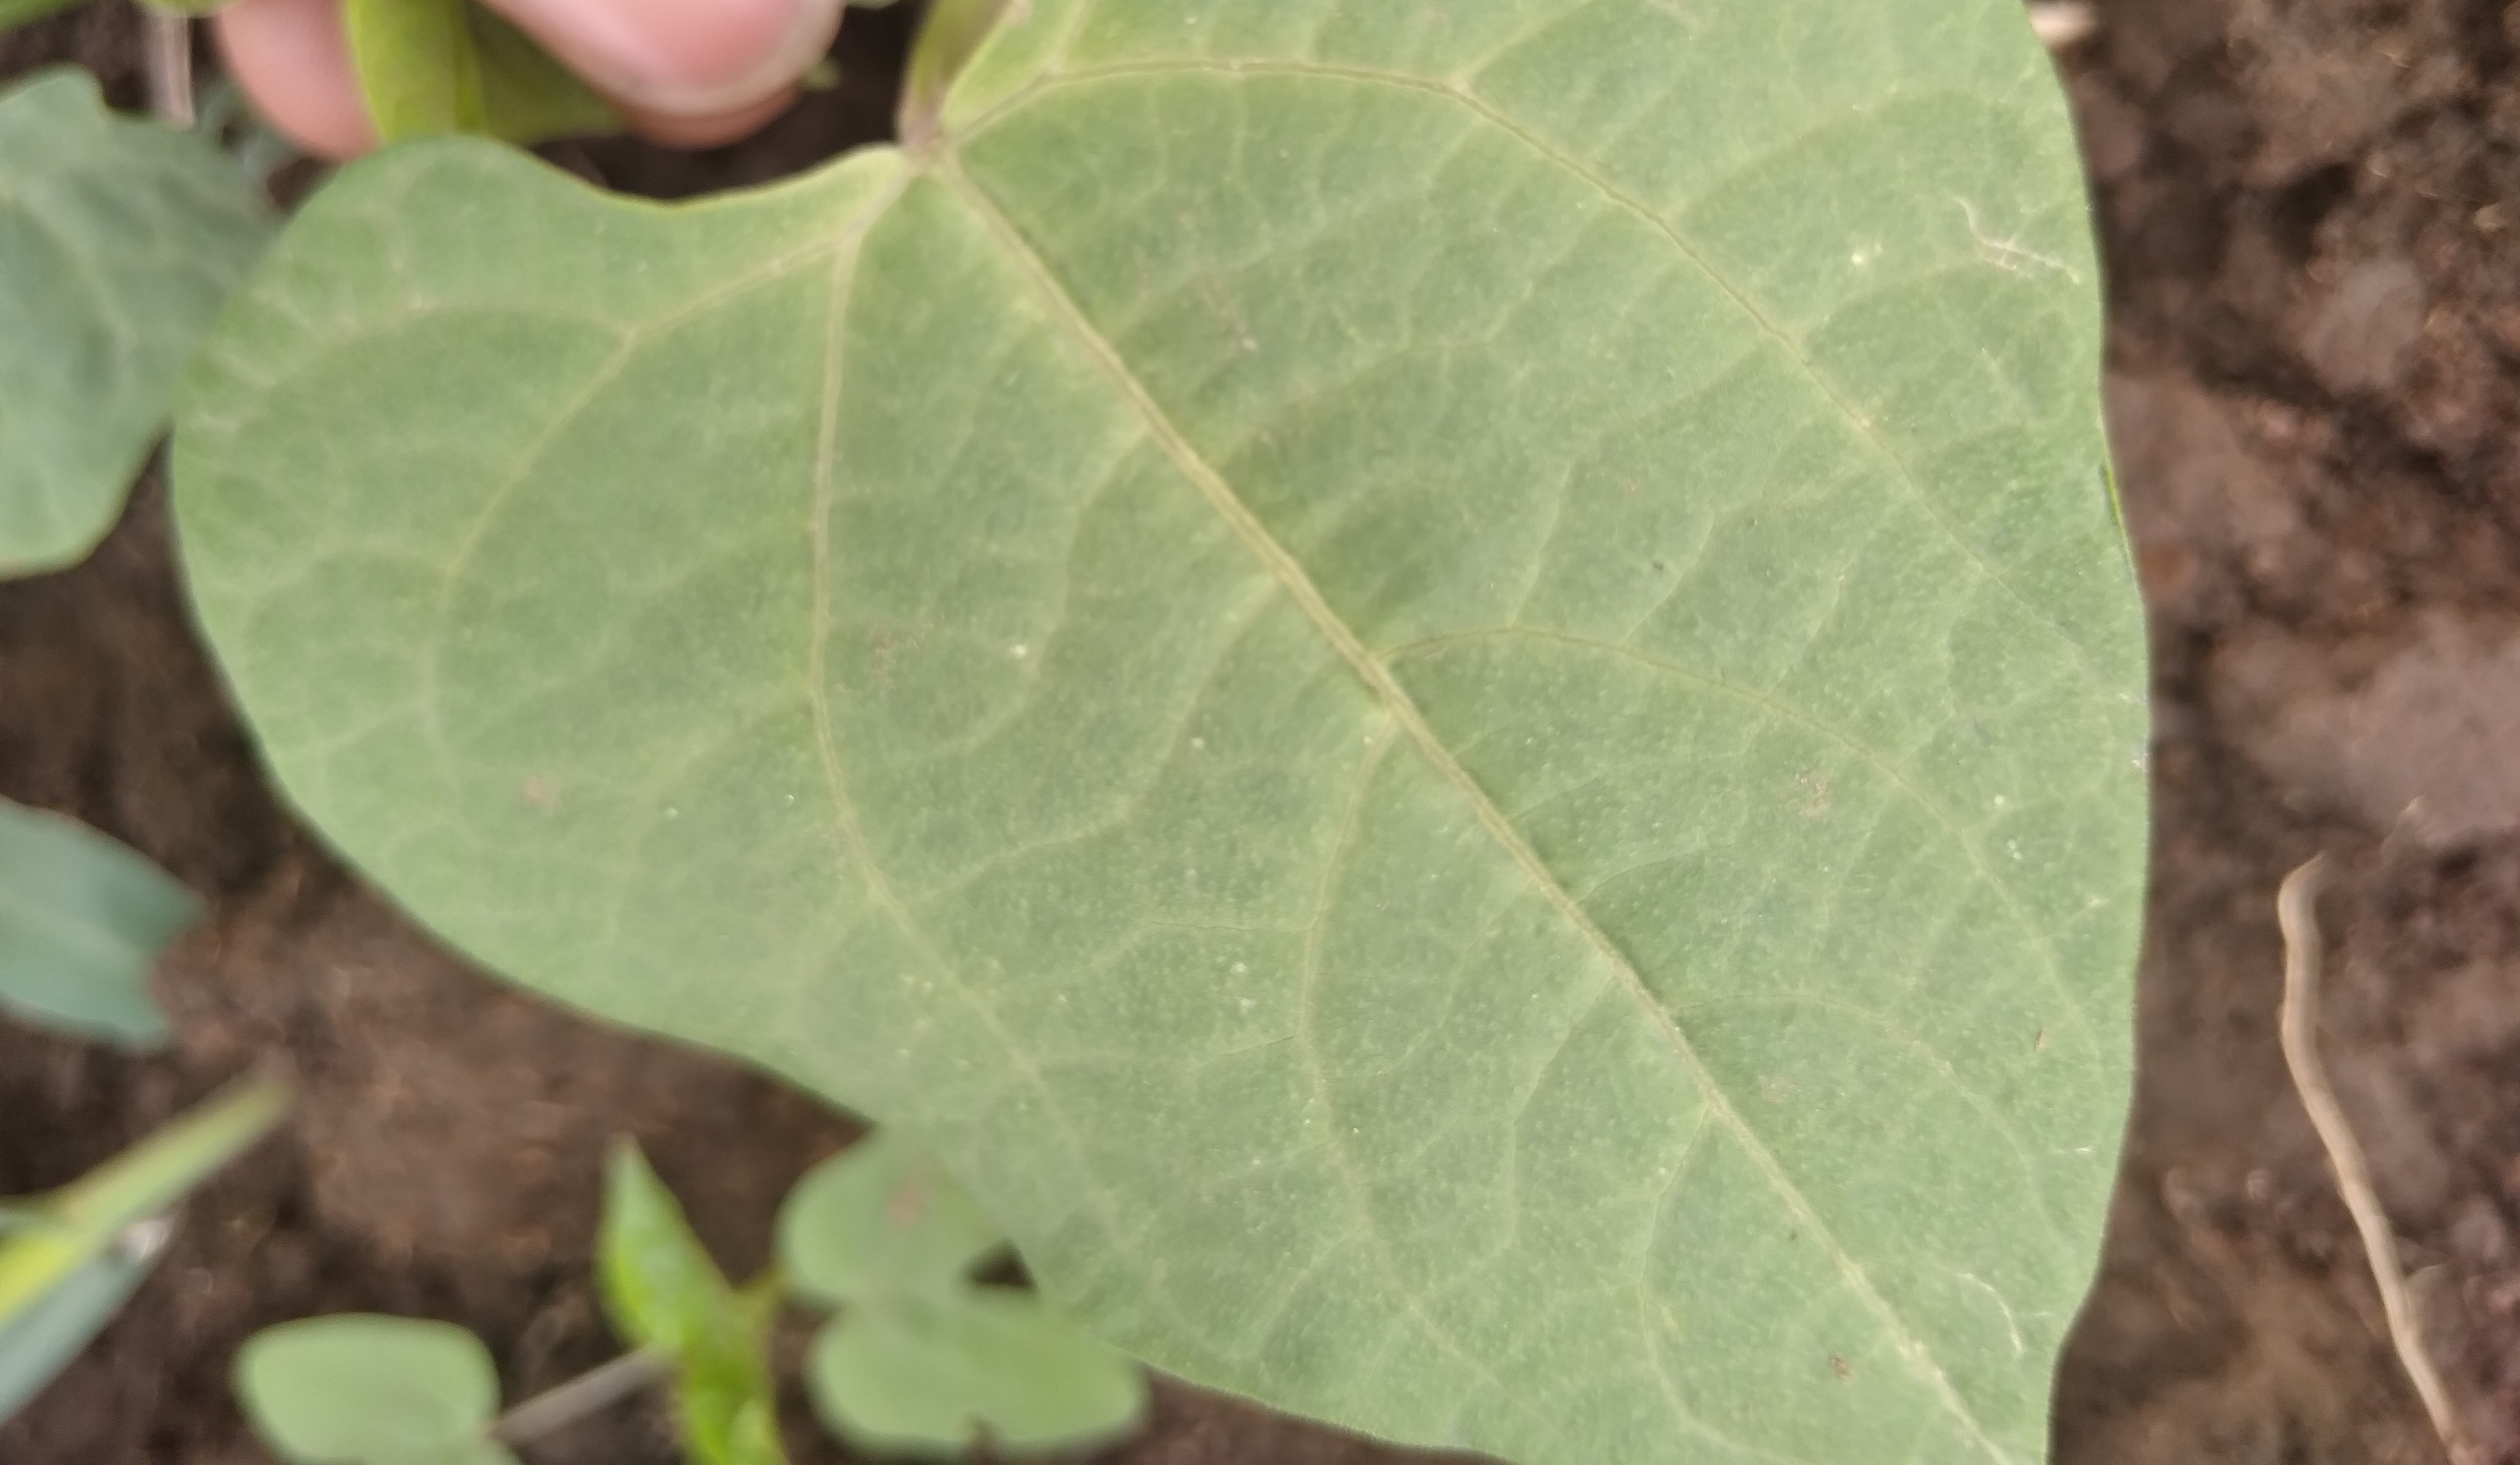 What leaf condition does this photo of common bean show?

healthy
